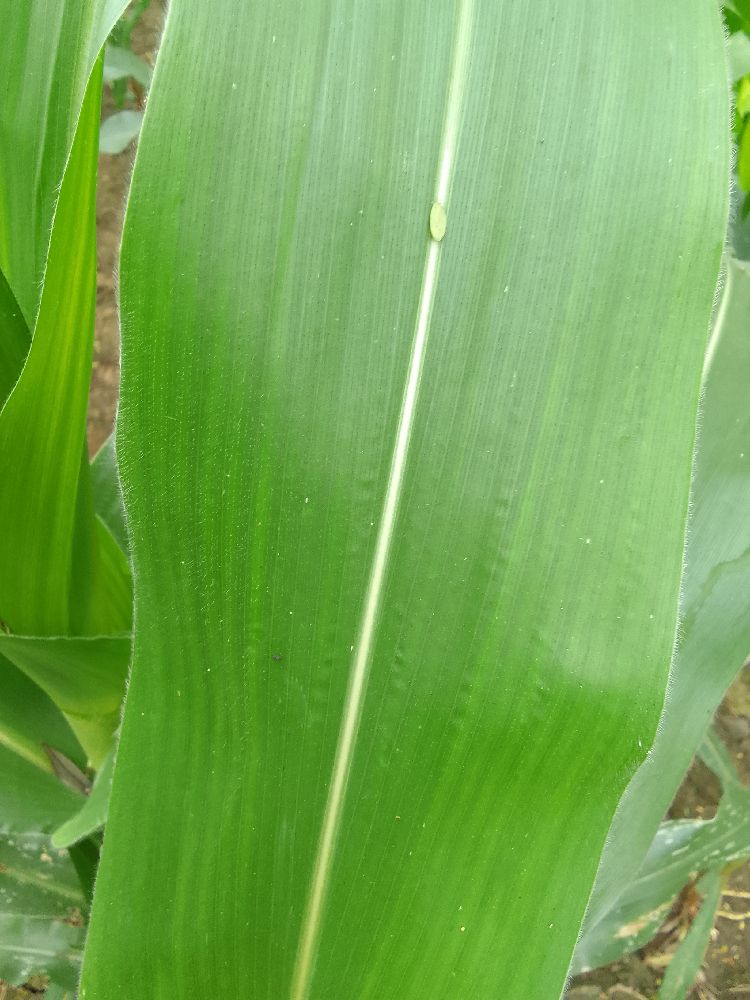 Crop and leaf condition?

maize, healthy
